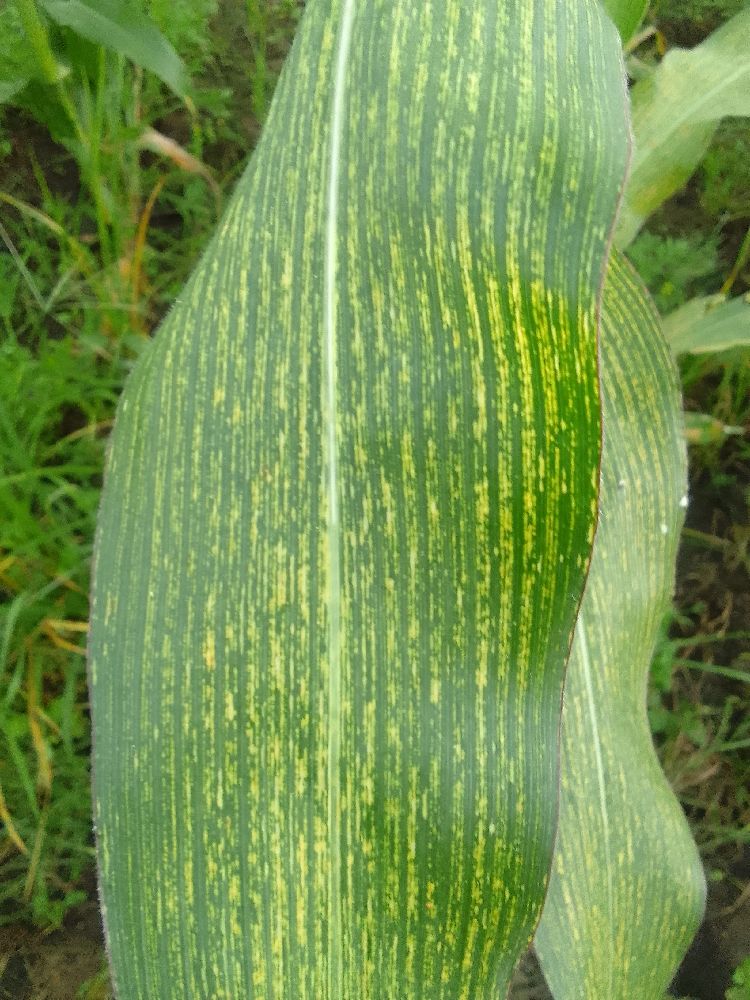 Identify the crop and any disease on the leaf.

maize, maize streak virus
